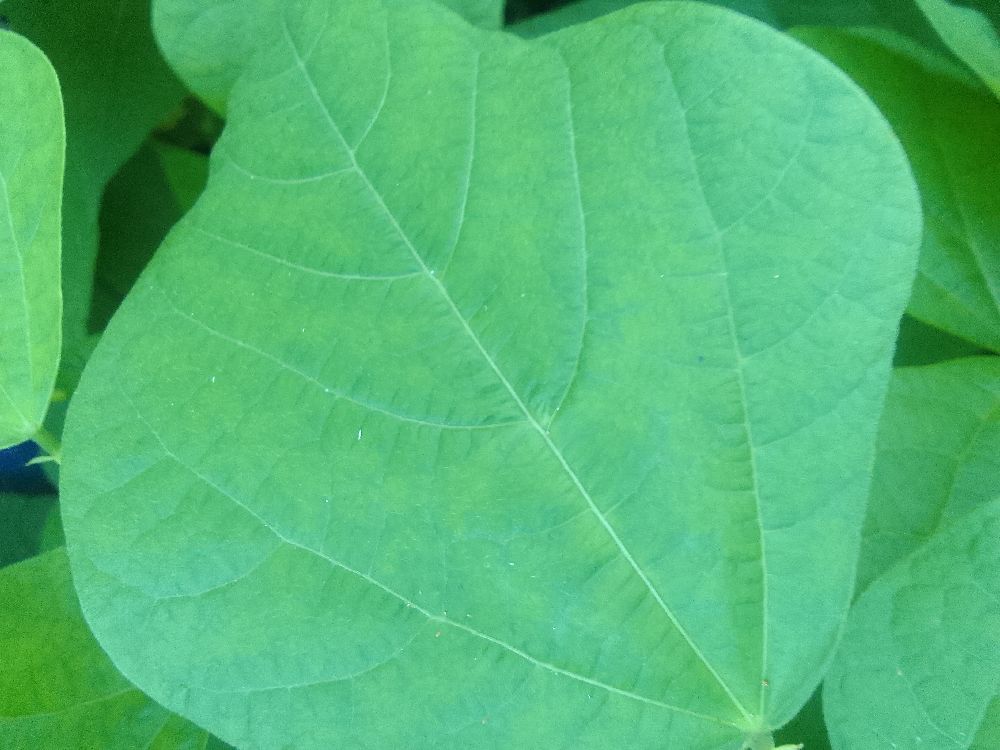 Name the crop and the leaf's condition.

common bean, healthy
